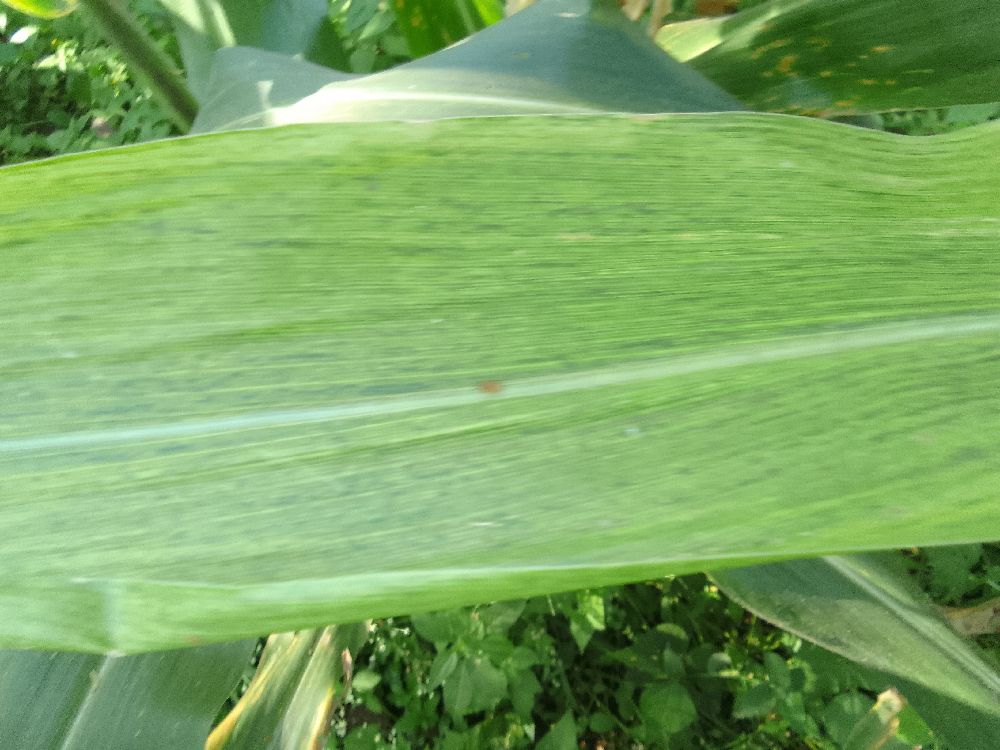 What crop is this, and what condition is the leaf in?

maize, maize lethal necrosis
